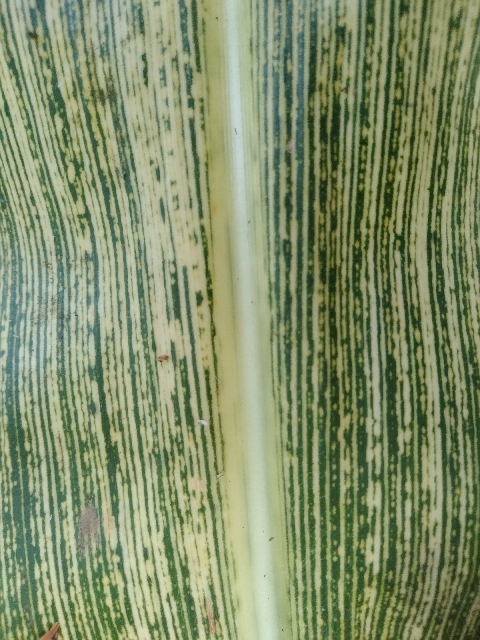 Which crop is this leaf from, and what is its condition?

maize, maize streak virus
